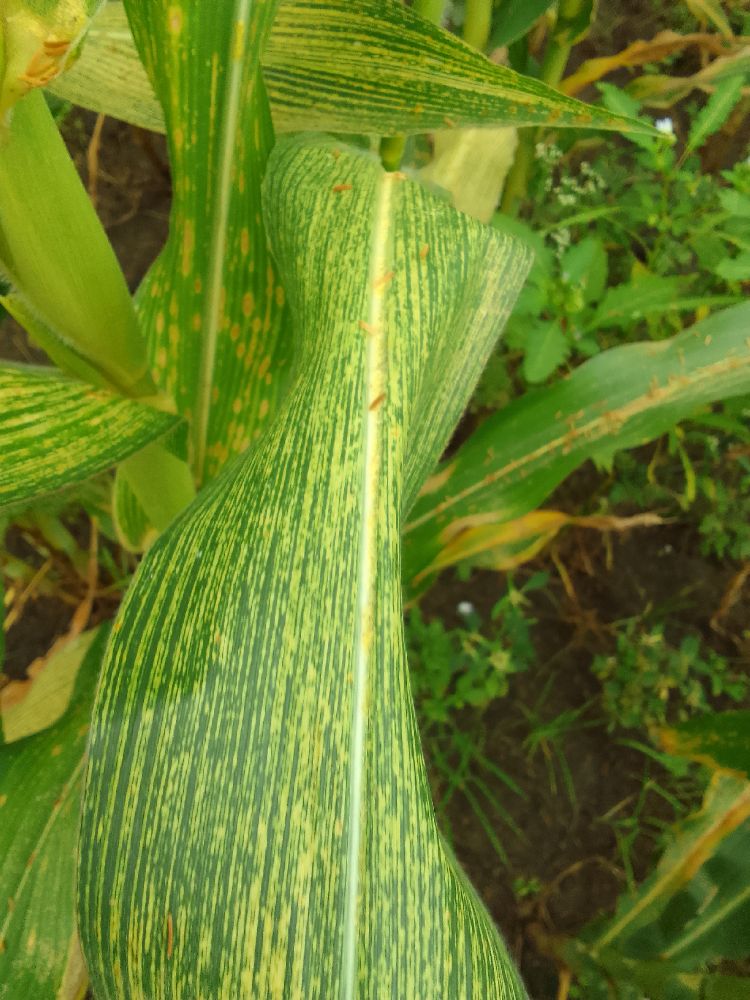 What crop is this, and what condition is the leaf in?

maize, maize streak virus
